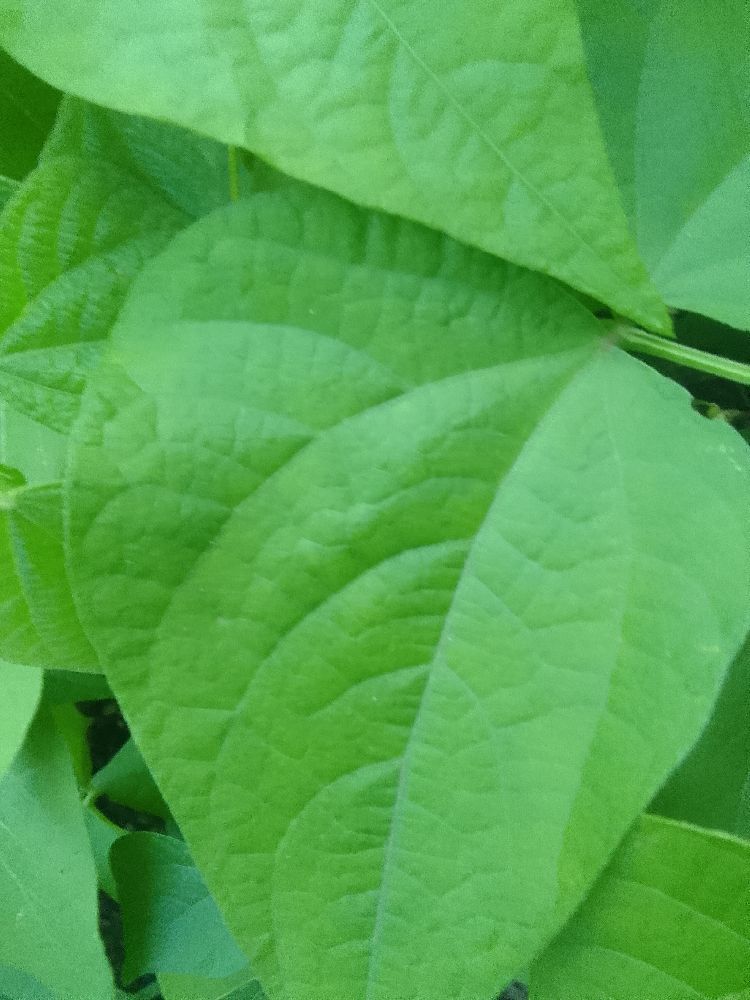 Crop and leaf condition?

common bean, healthy
